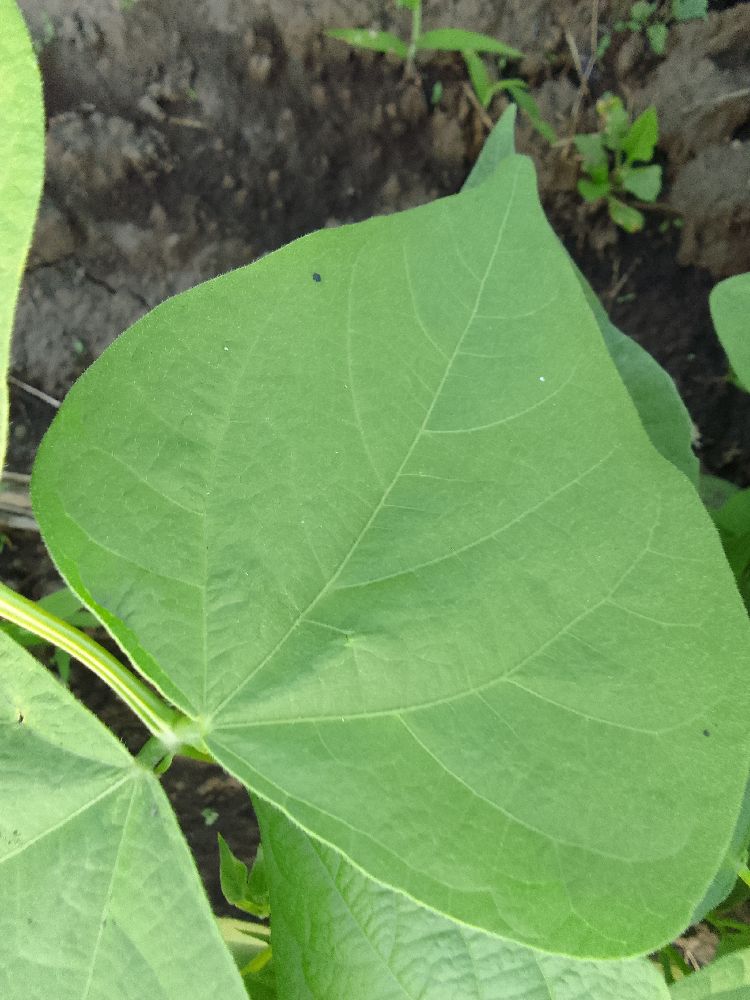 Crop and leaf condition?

common bean, healthy
